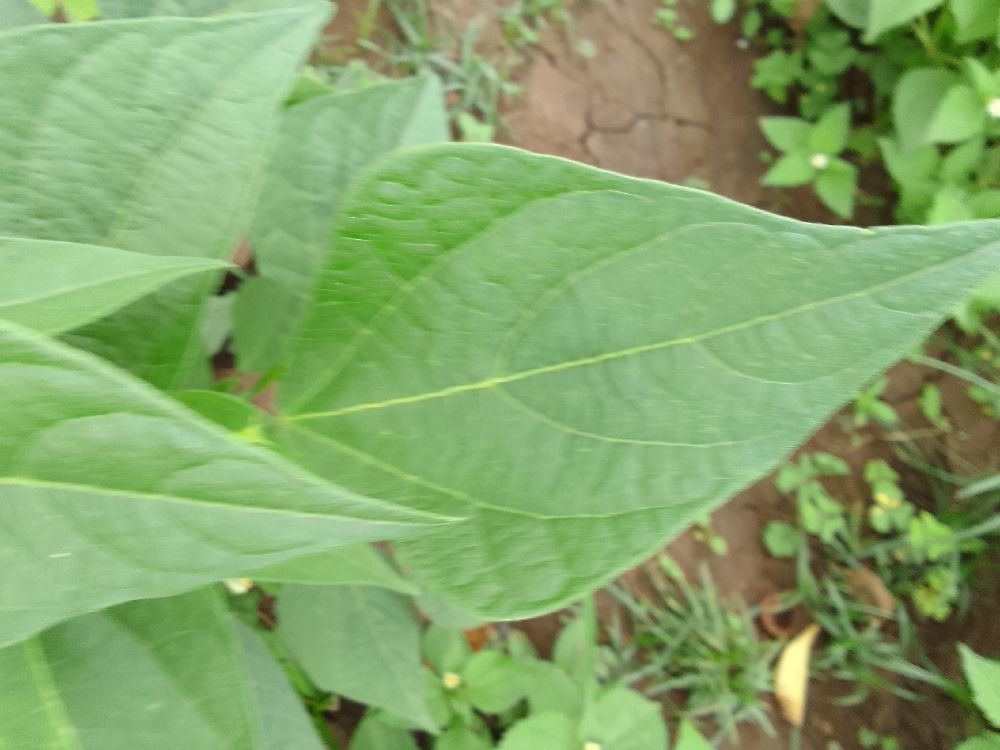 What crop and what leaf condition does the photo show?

common bean, healthy
